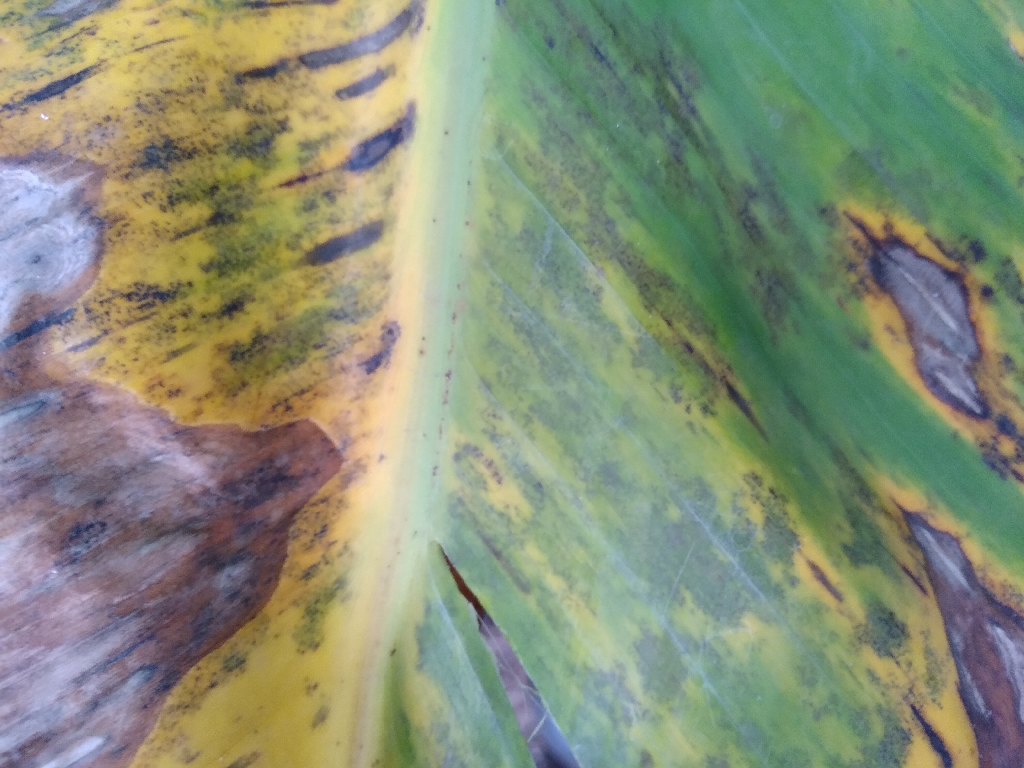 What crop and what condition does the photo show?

banana, black sigatoka
